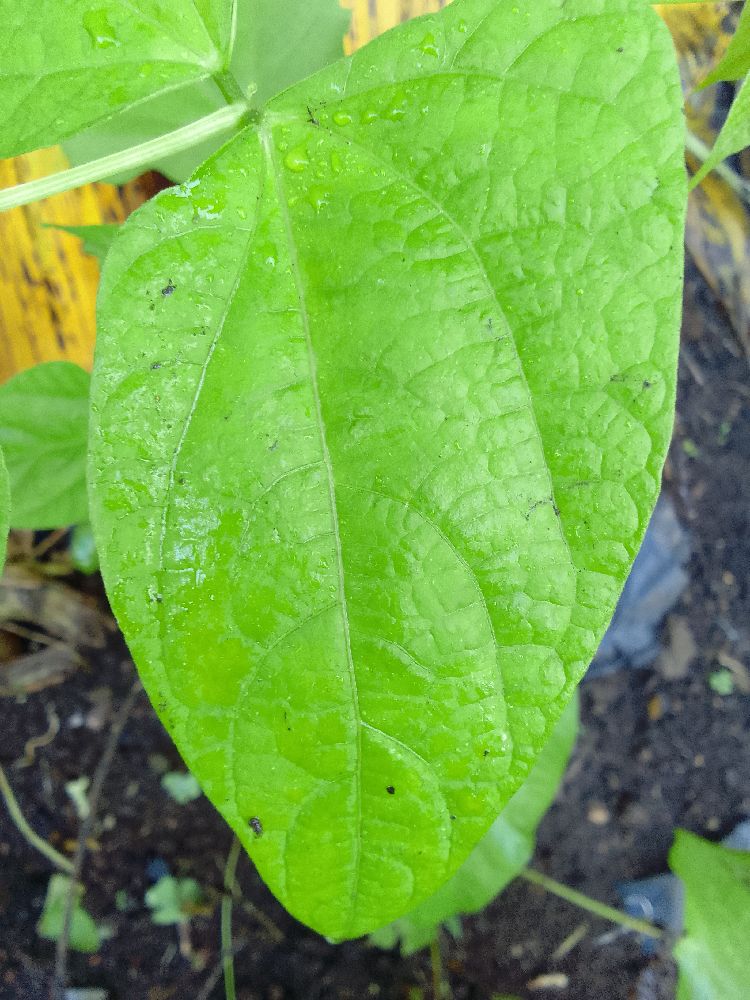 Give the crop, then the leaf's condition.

common bean, healthy
